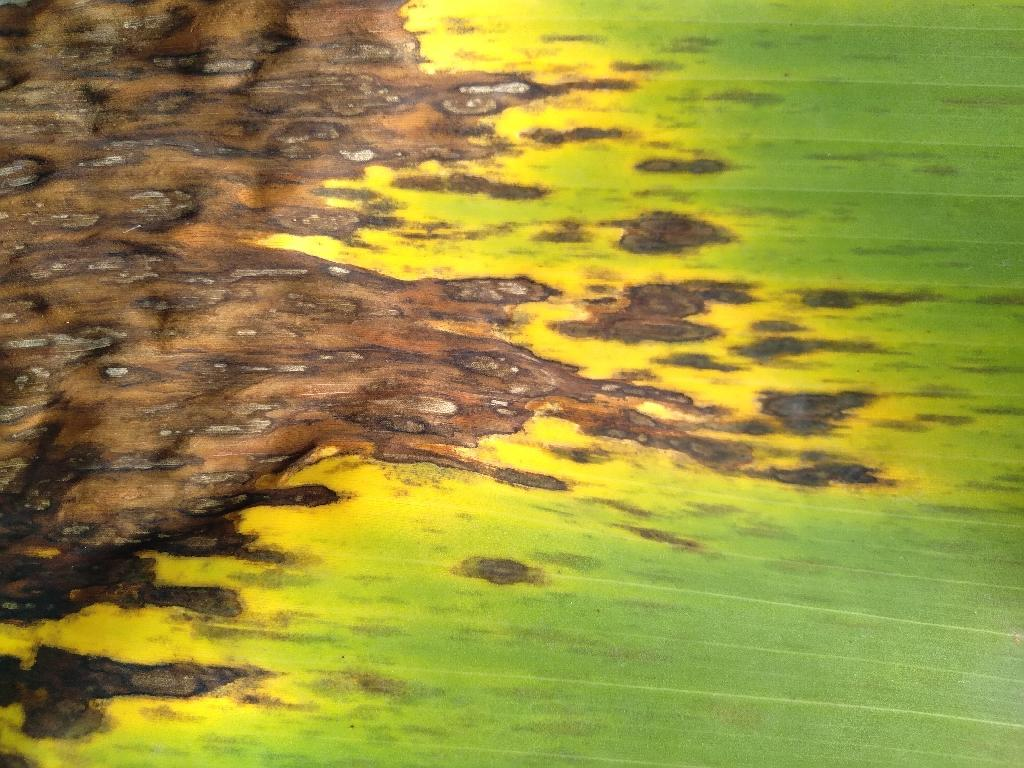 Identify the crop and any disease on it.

banana, black sigatoka
